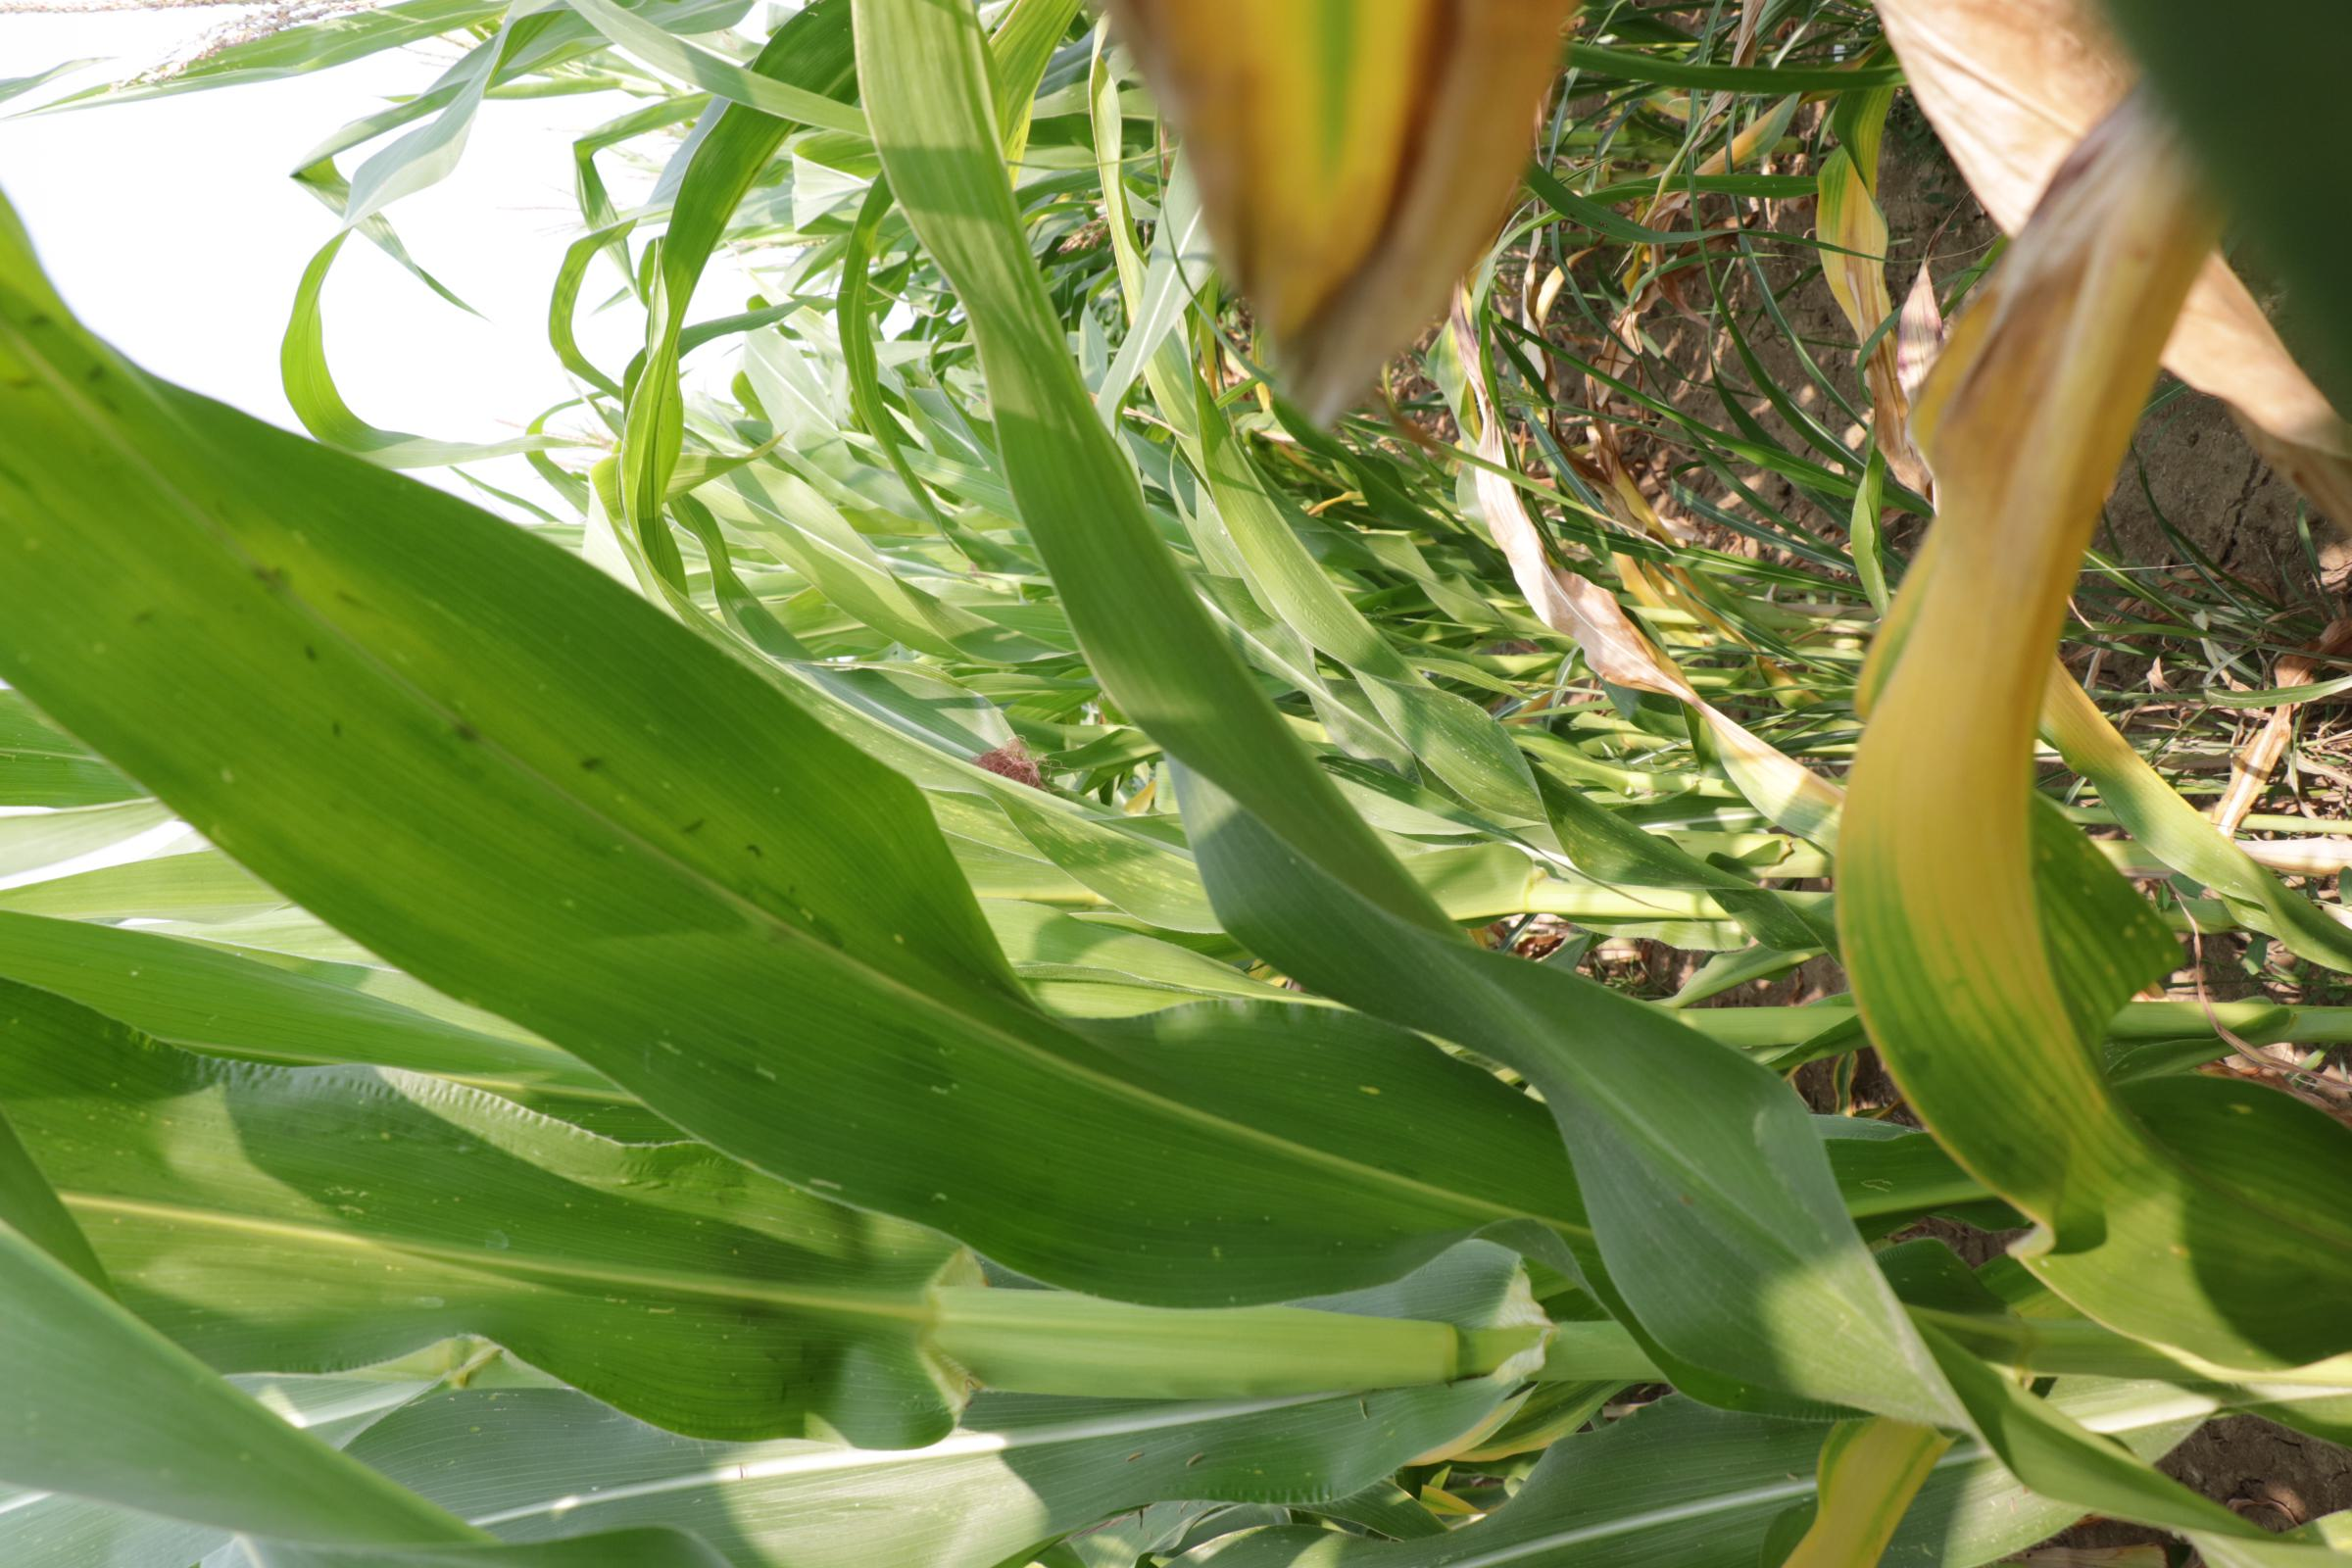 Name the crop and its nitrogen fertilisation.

maize, reduced nitrogen fertilisation
